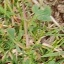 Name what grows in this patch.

unstructured weed
